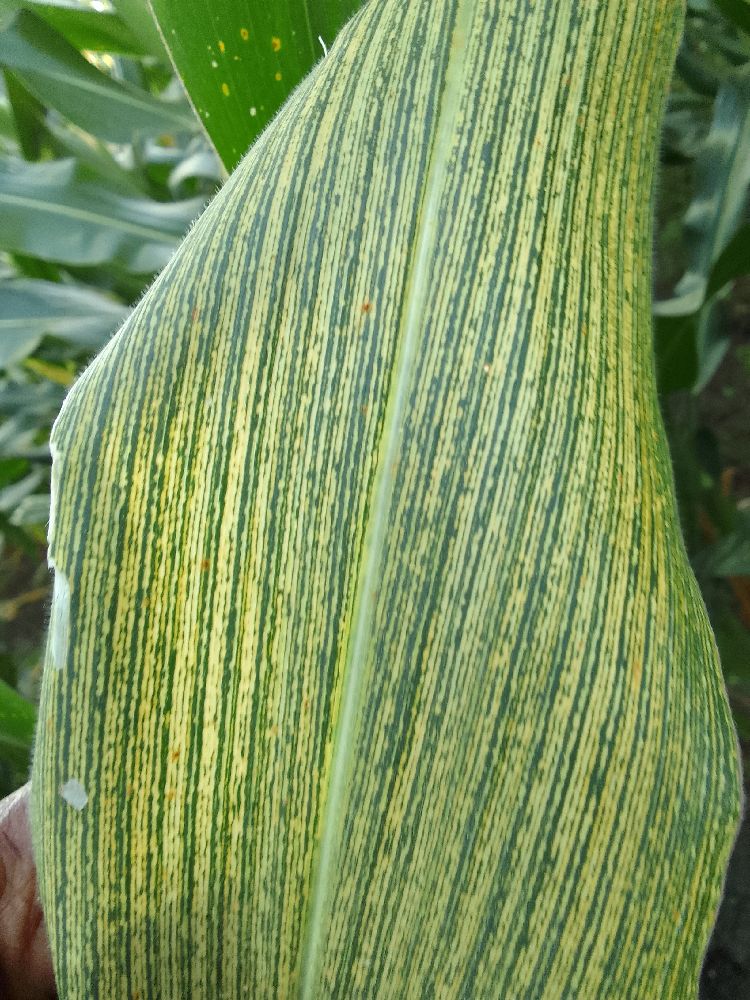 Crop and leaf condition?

maize, maize streak virus
